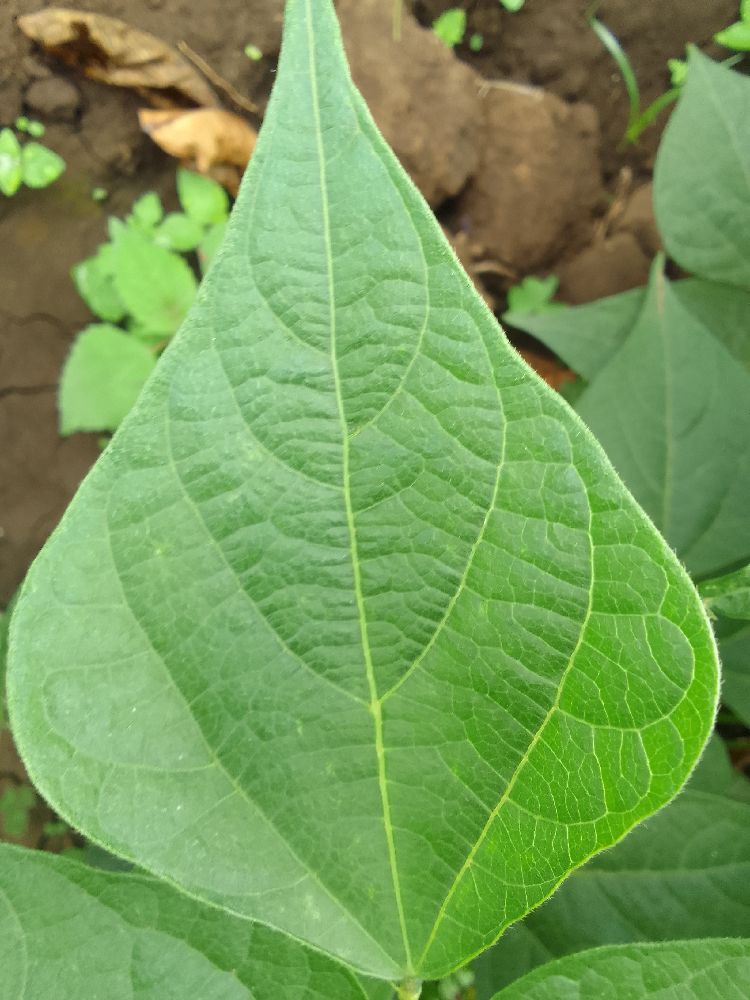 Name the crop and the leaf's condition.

common bean, healthy
